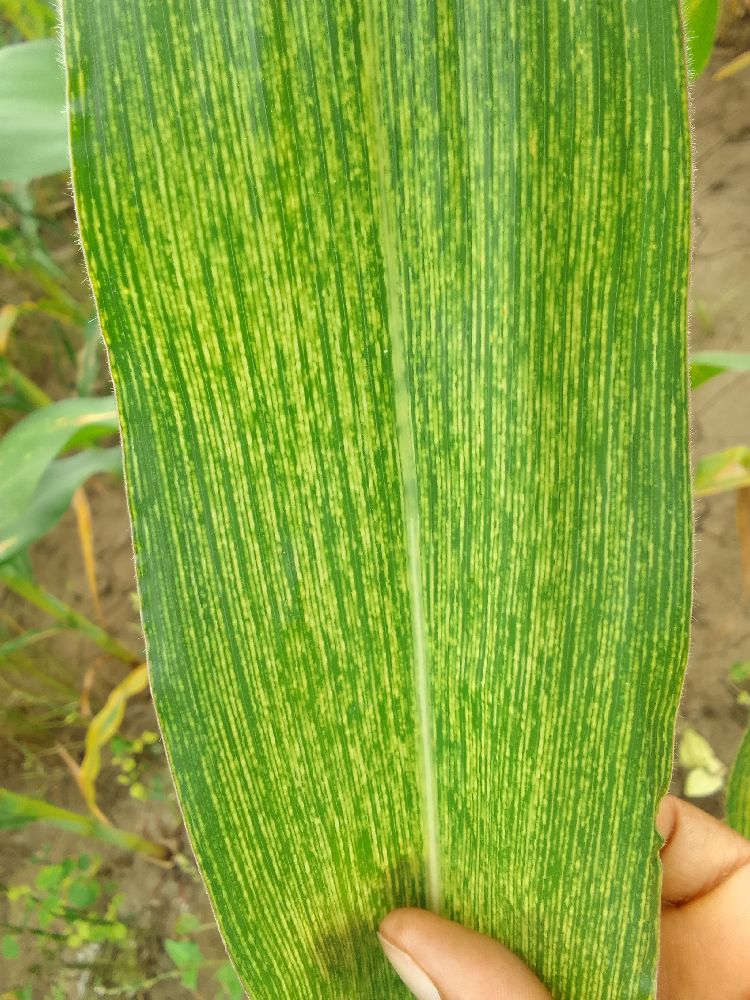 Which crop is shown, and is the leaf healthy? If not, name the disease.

maize, maize streak virus
